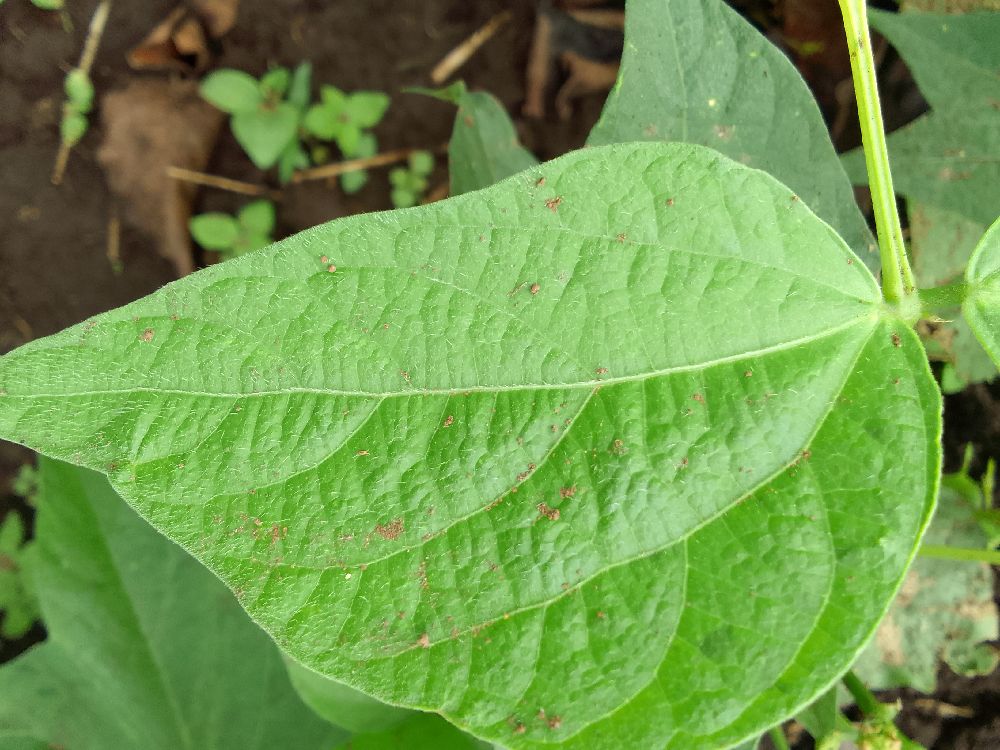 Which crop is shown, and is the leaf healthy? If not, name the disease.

common bean, healthy
